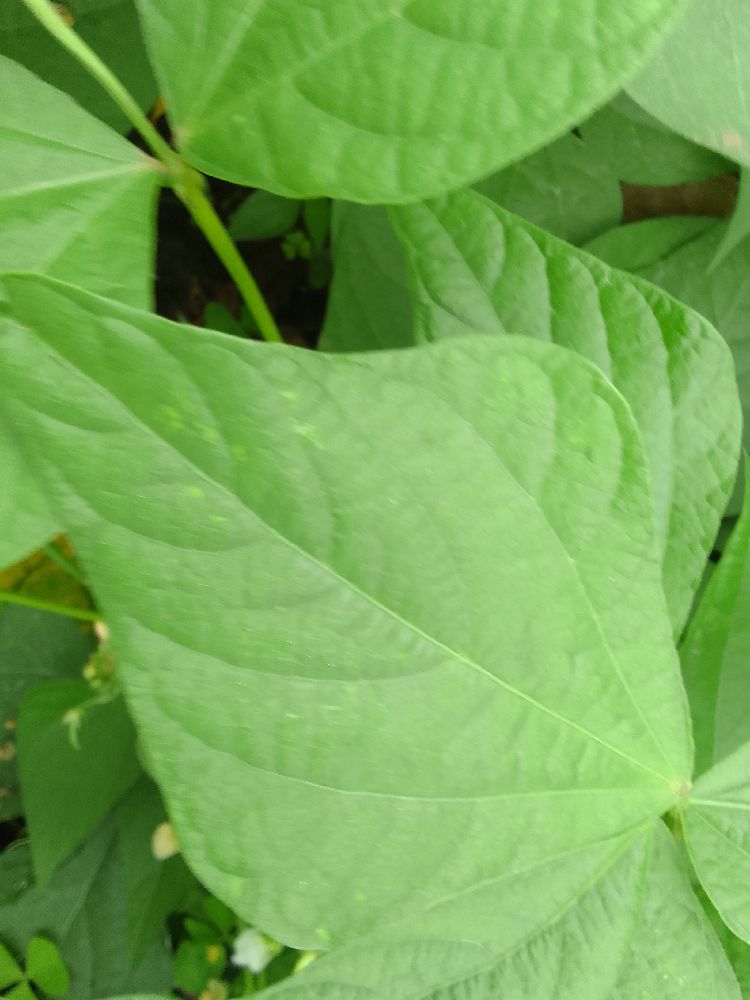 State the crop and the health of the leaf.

common bean, healthy
